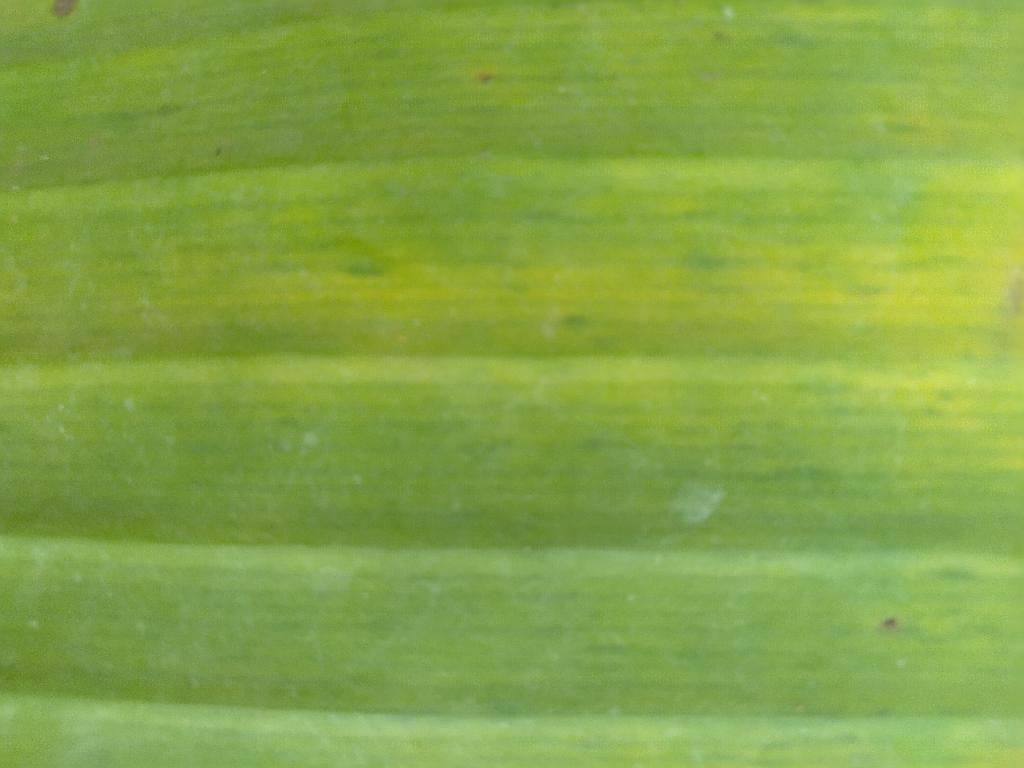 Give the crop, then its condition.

banana, fusarium wilt race 1
